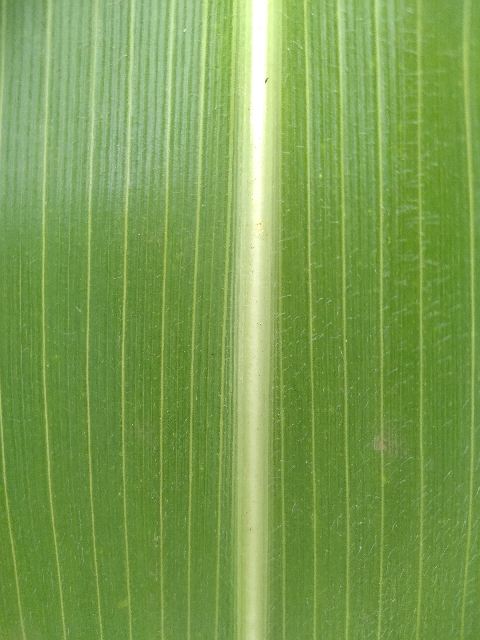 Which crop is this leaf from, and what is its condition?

maize, healthy
